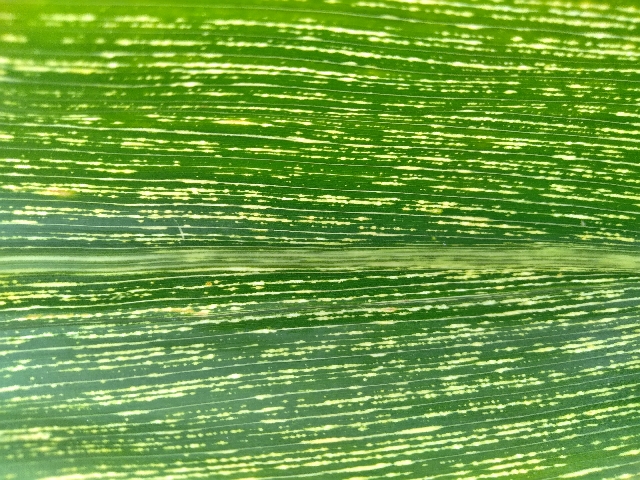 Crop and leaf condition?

maize, maize streak virus
